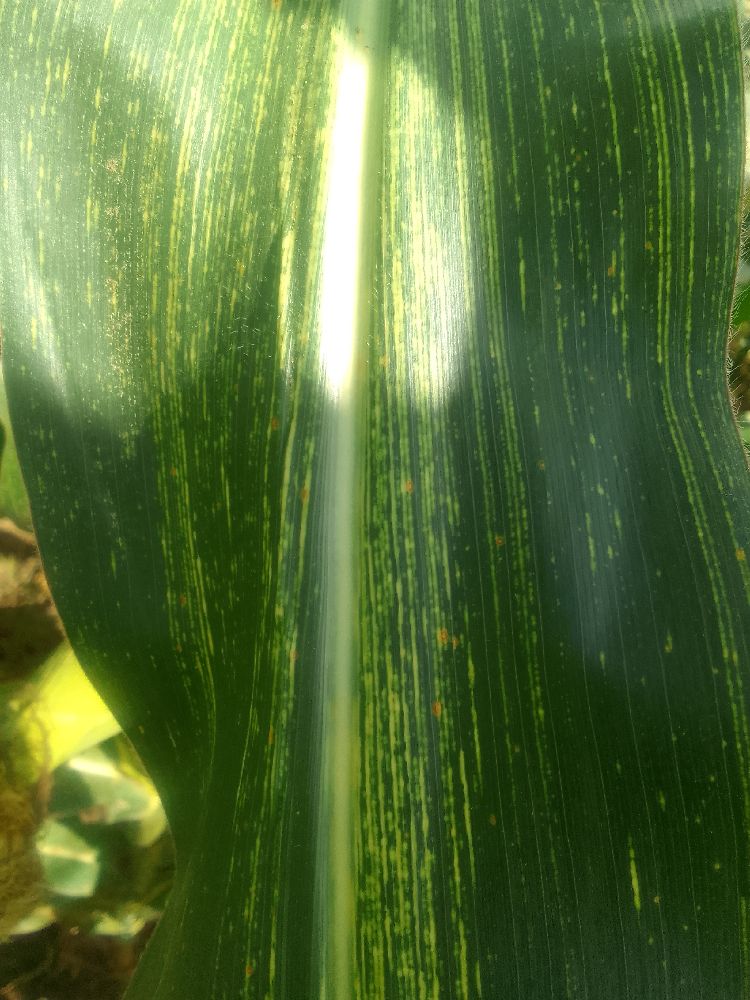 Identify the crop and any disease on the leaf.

maize, maize streak virus
